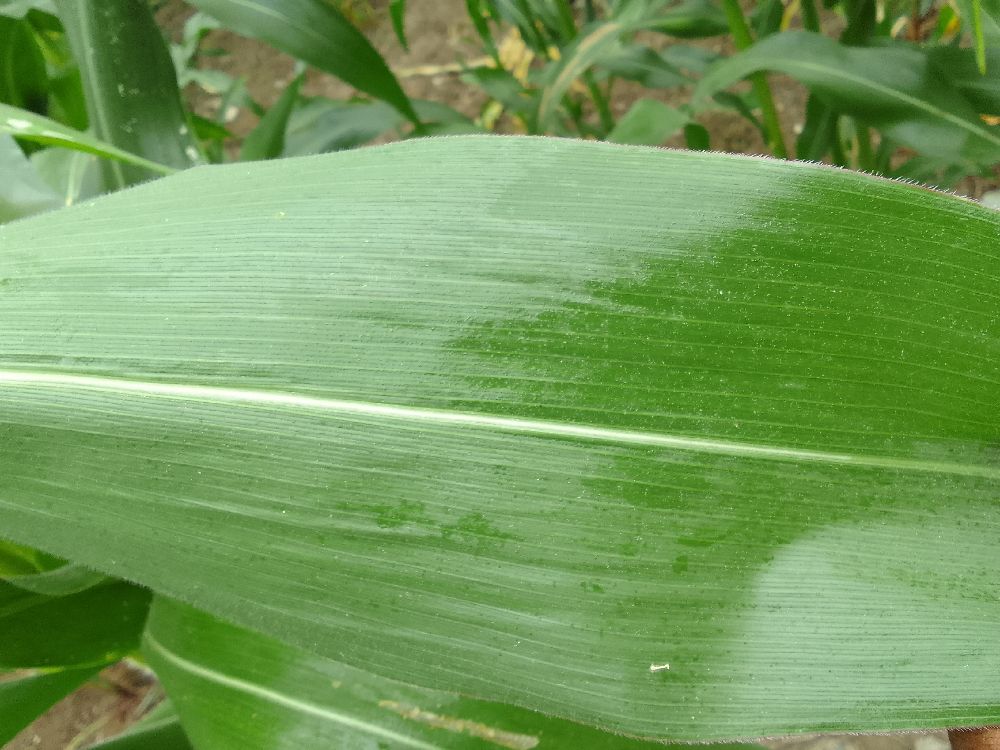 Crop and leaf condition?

maize, healthy
